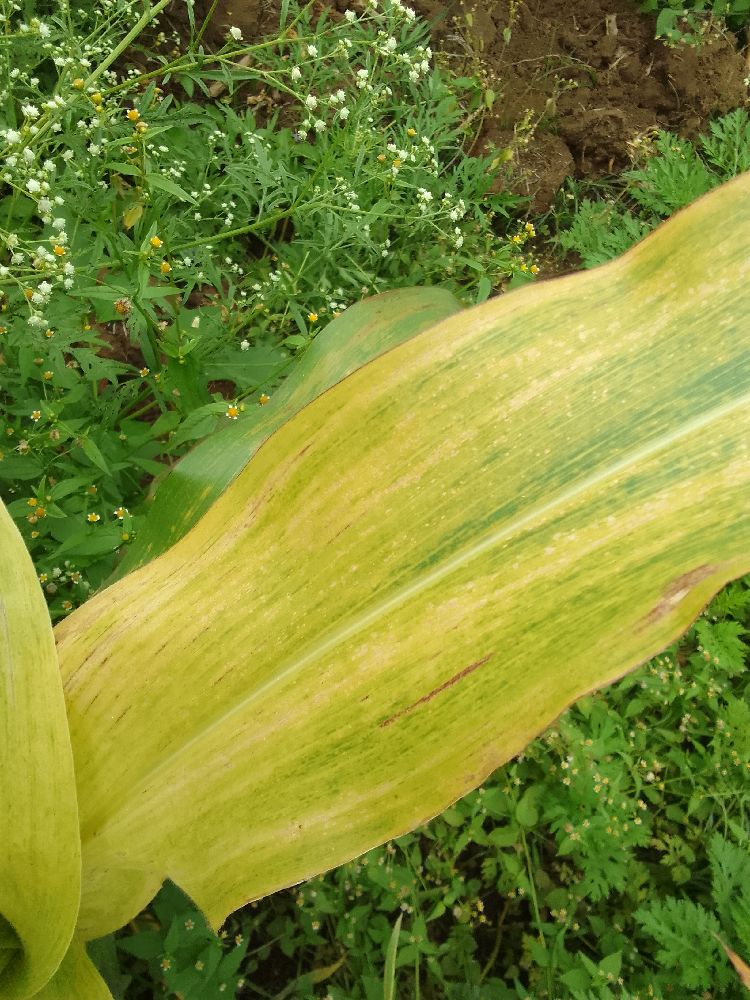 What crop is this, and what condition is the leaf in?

maize, maize lethal necrosis
